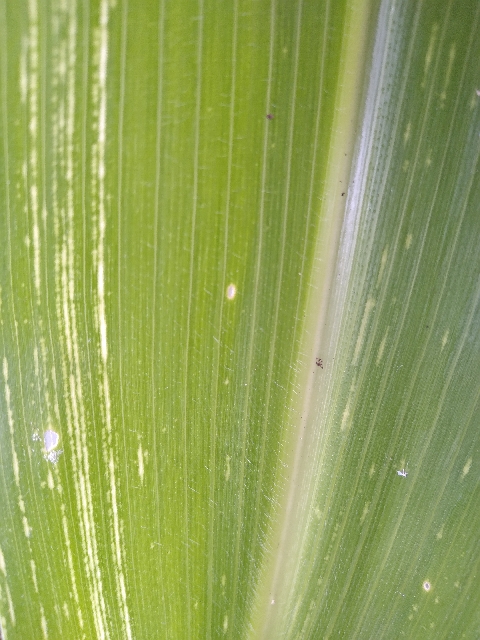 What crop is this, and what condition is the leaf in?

maize, maize streak virus
